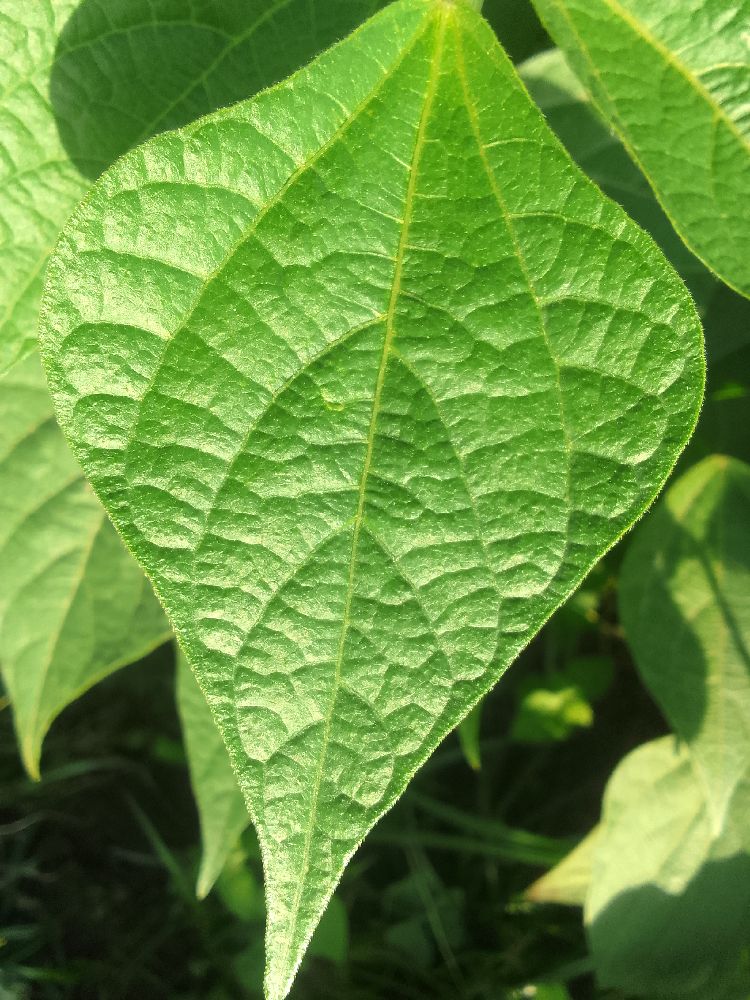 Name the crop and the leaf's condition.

common bean, healthy
